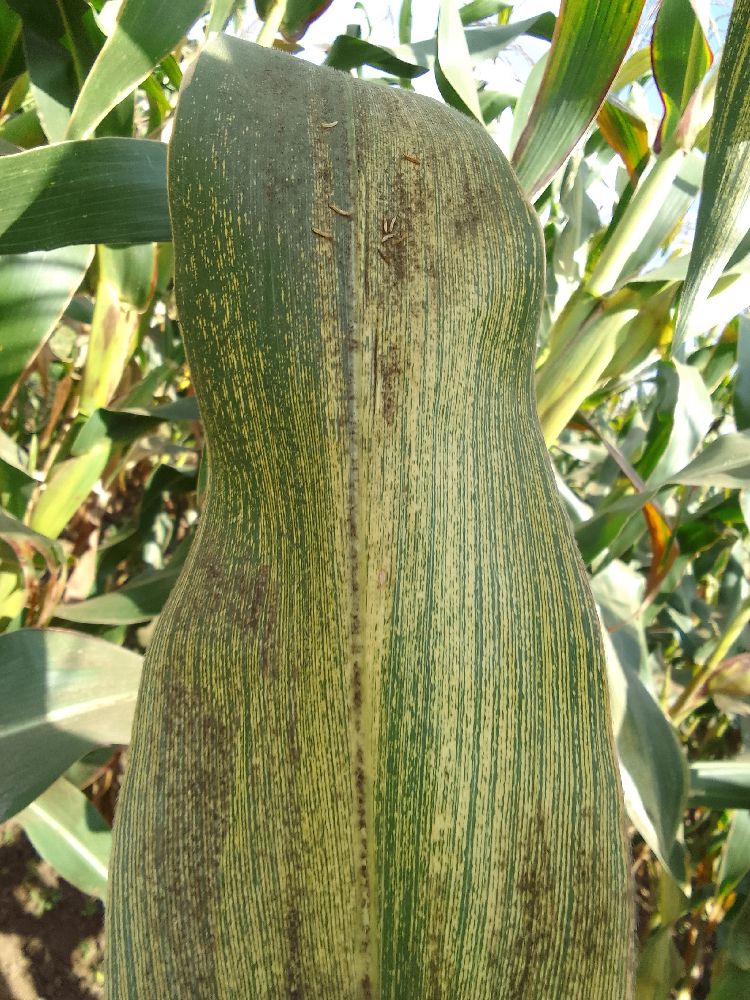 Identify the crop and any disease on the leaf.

maize, maize streak virus
